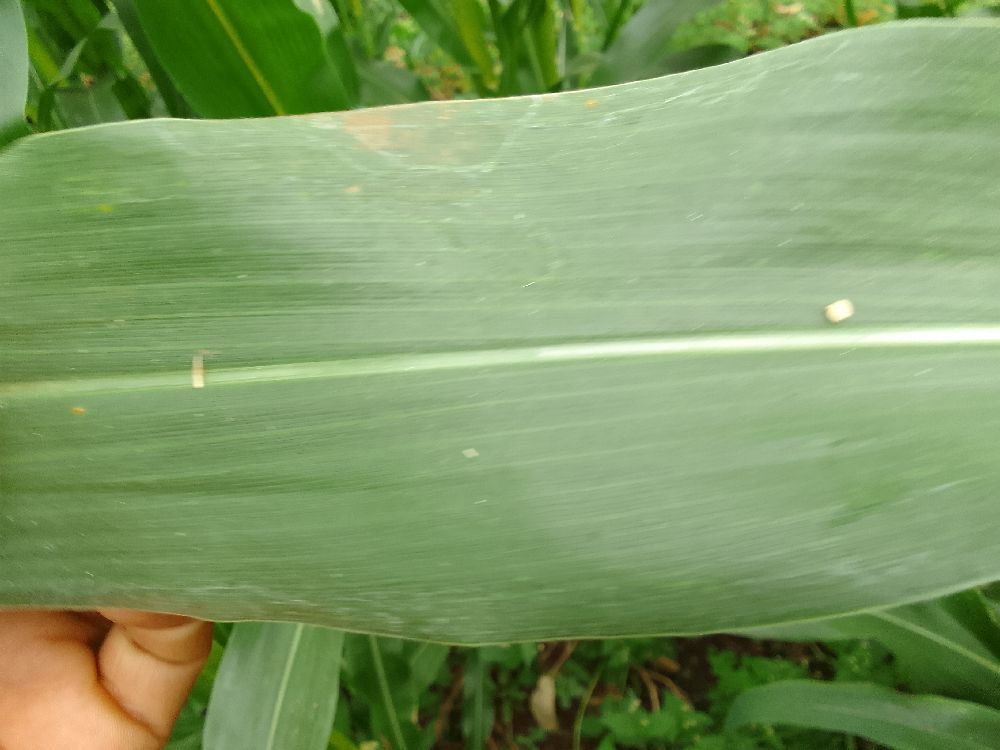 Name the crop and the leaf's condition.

maize, healthy
